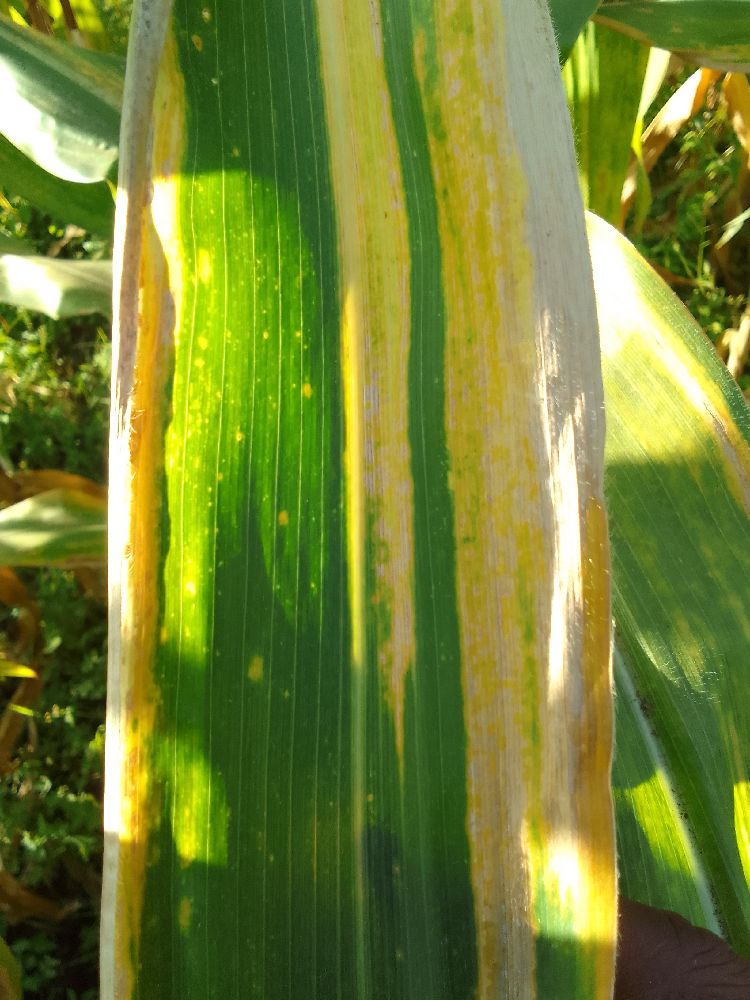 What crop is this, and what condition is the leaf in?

maize, maize lethal necrosis
